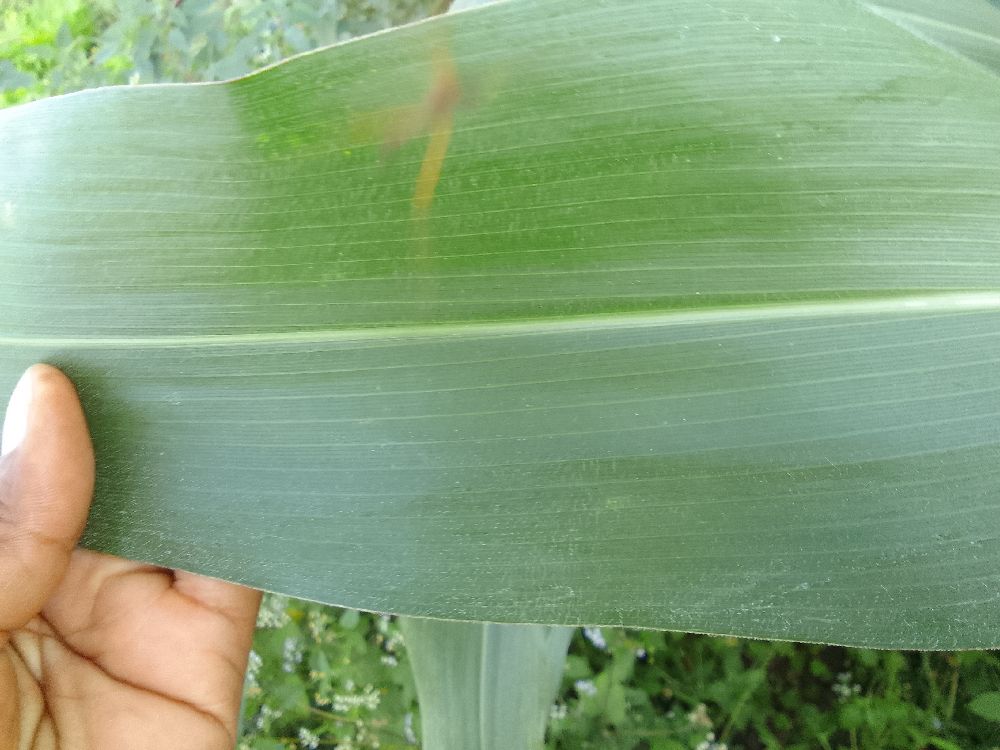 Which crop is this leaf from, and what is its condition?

maize, healthy
